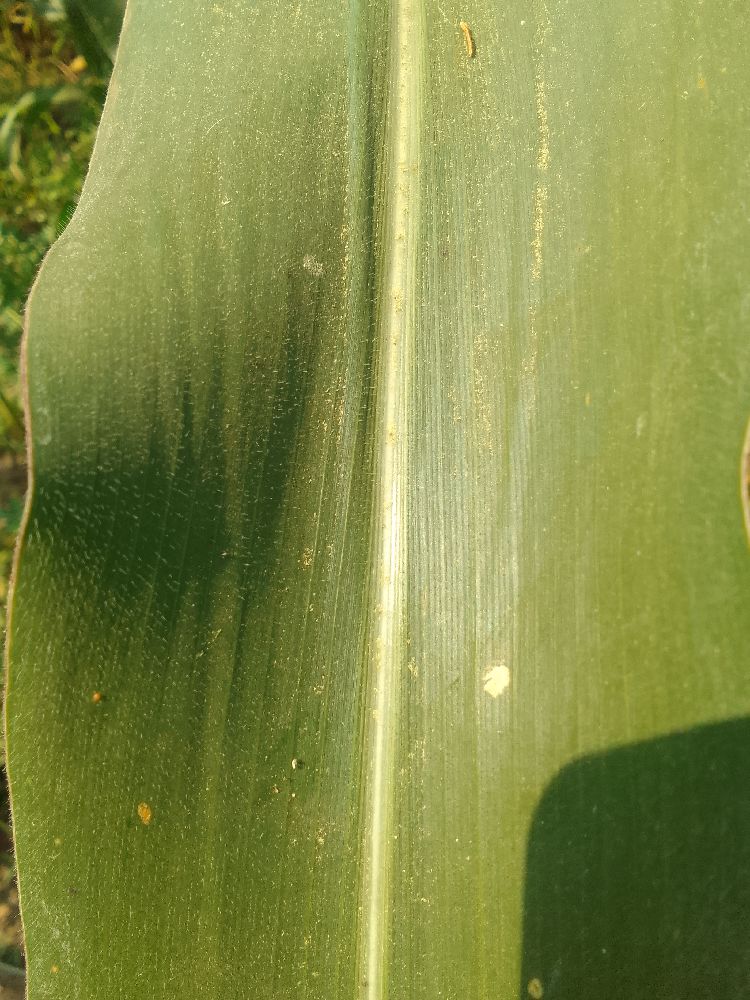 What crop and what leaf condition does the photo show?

maize, healthy
